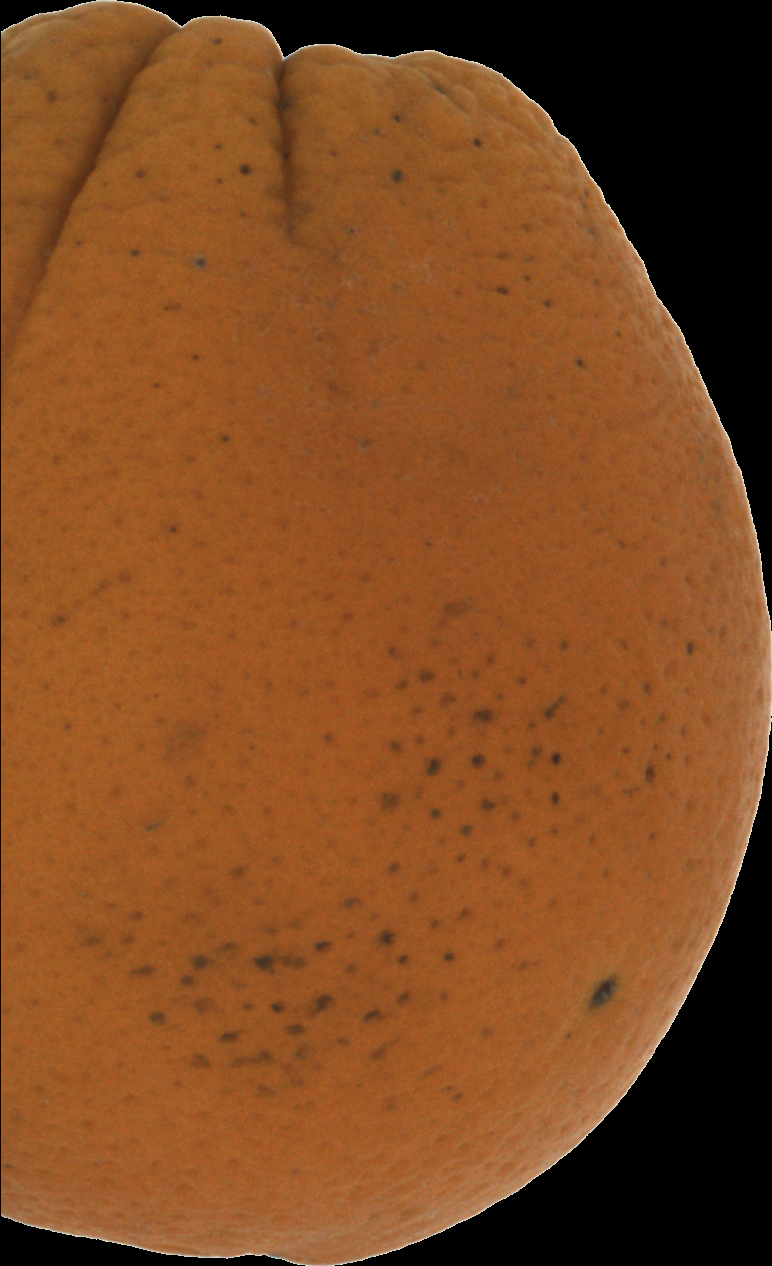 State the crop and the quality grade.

orange, bad
